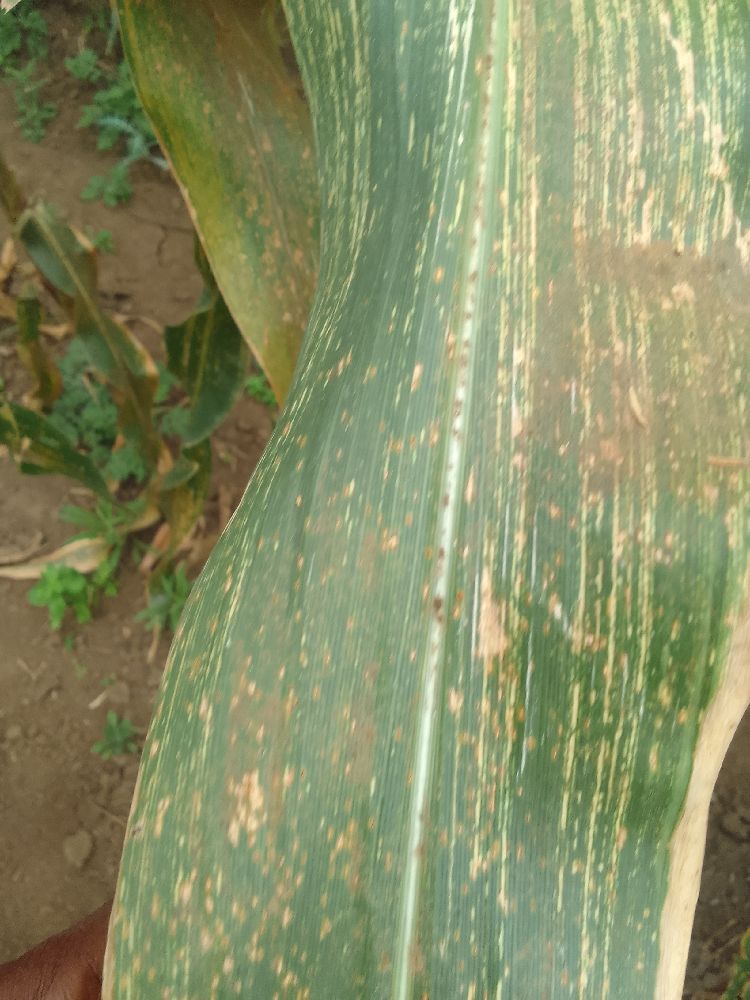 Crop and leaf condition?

maize, maize streak virus
